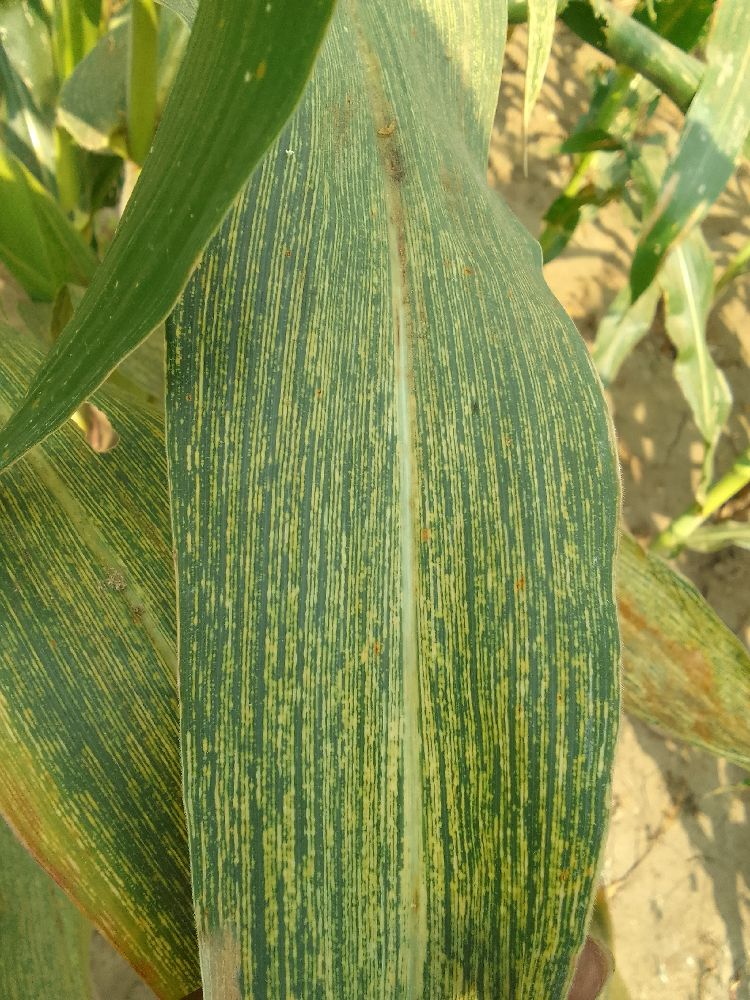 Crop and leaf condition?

maize, maize streak virus
